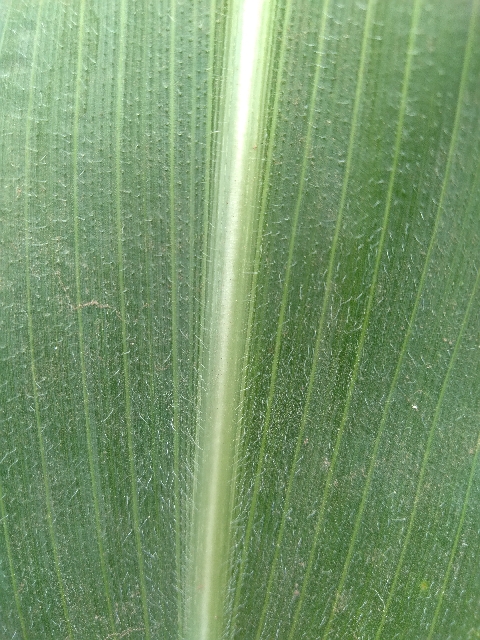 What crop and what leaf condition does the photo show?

maize, healthy
